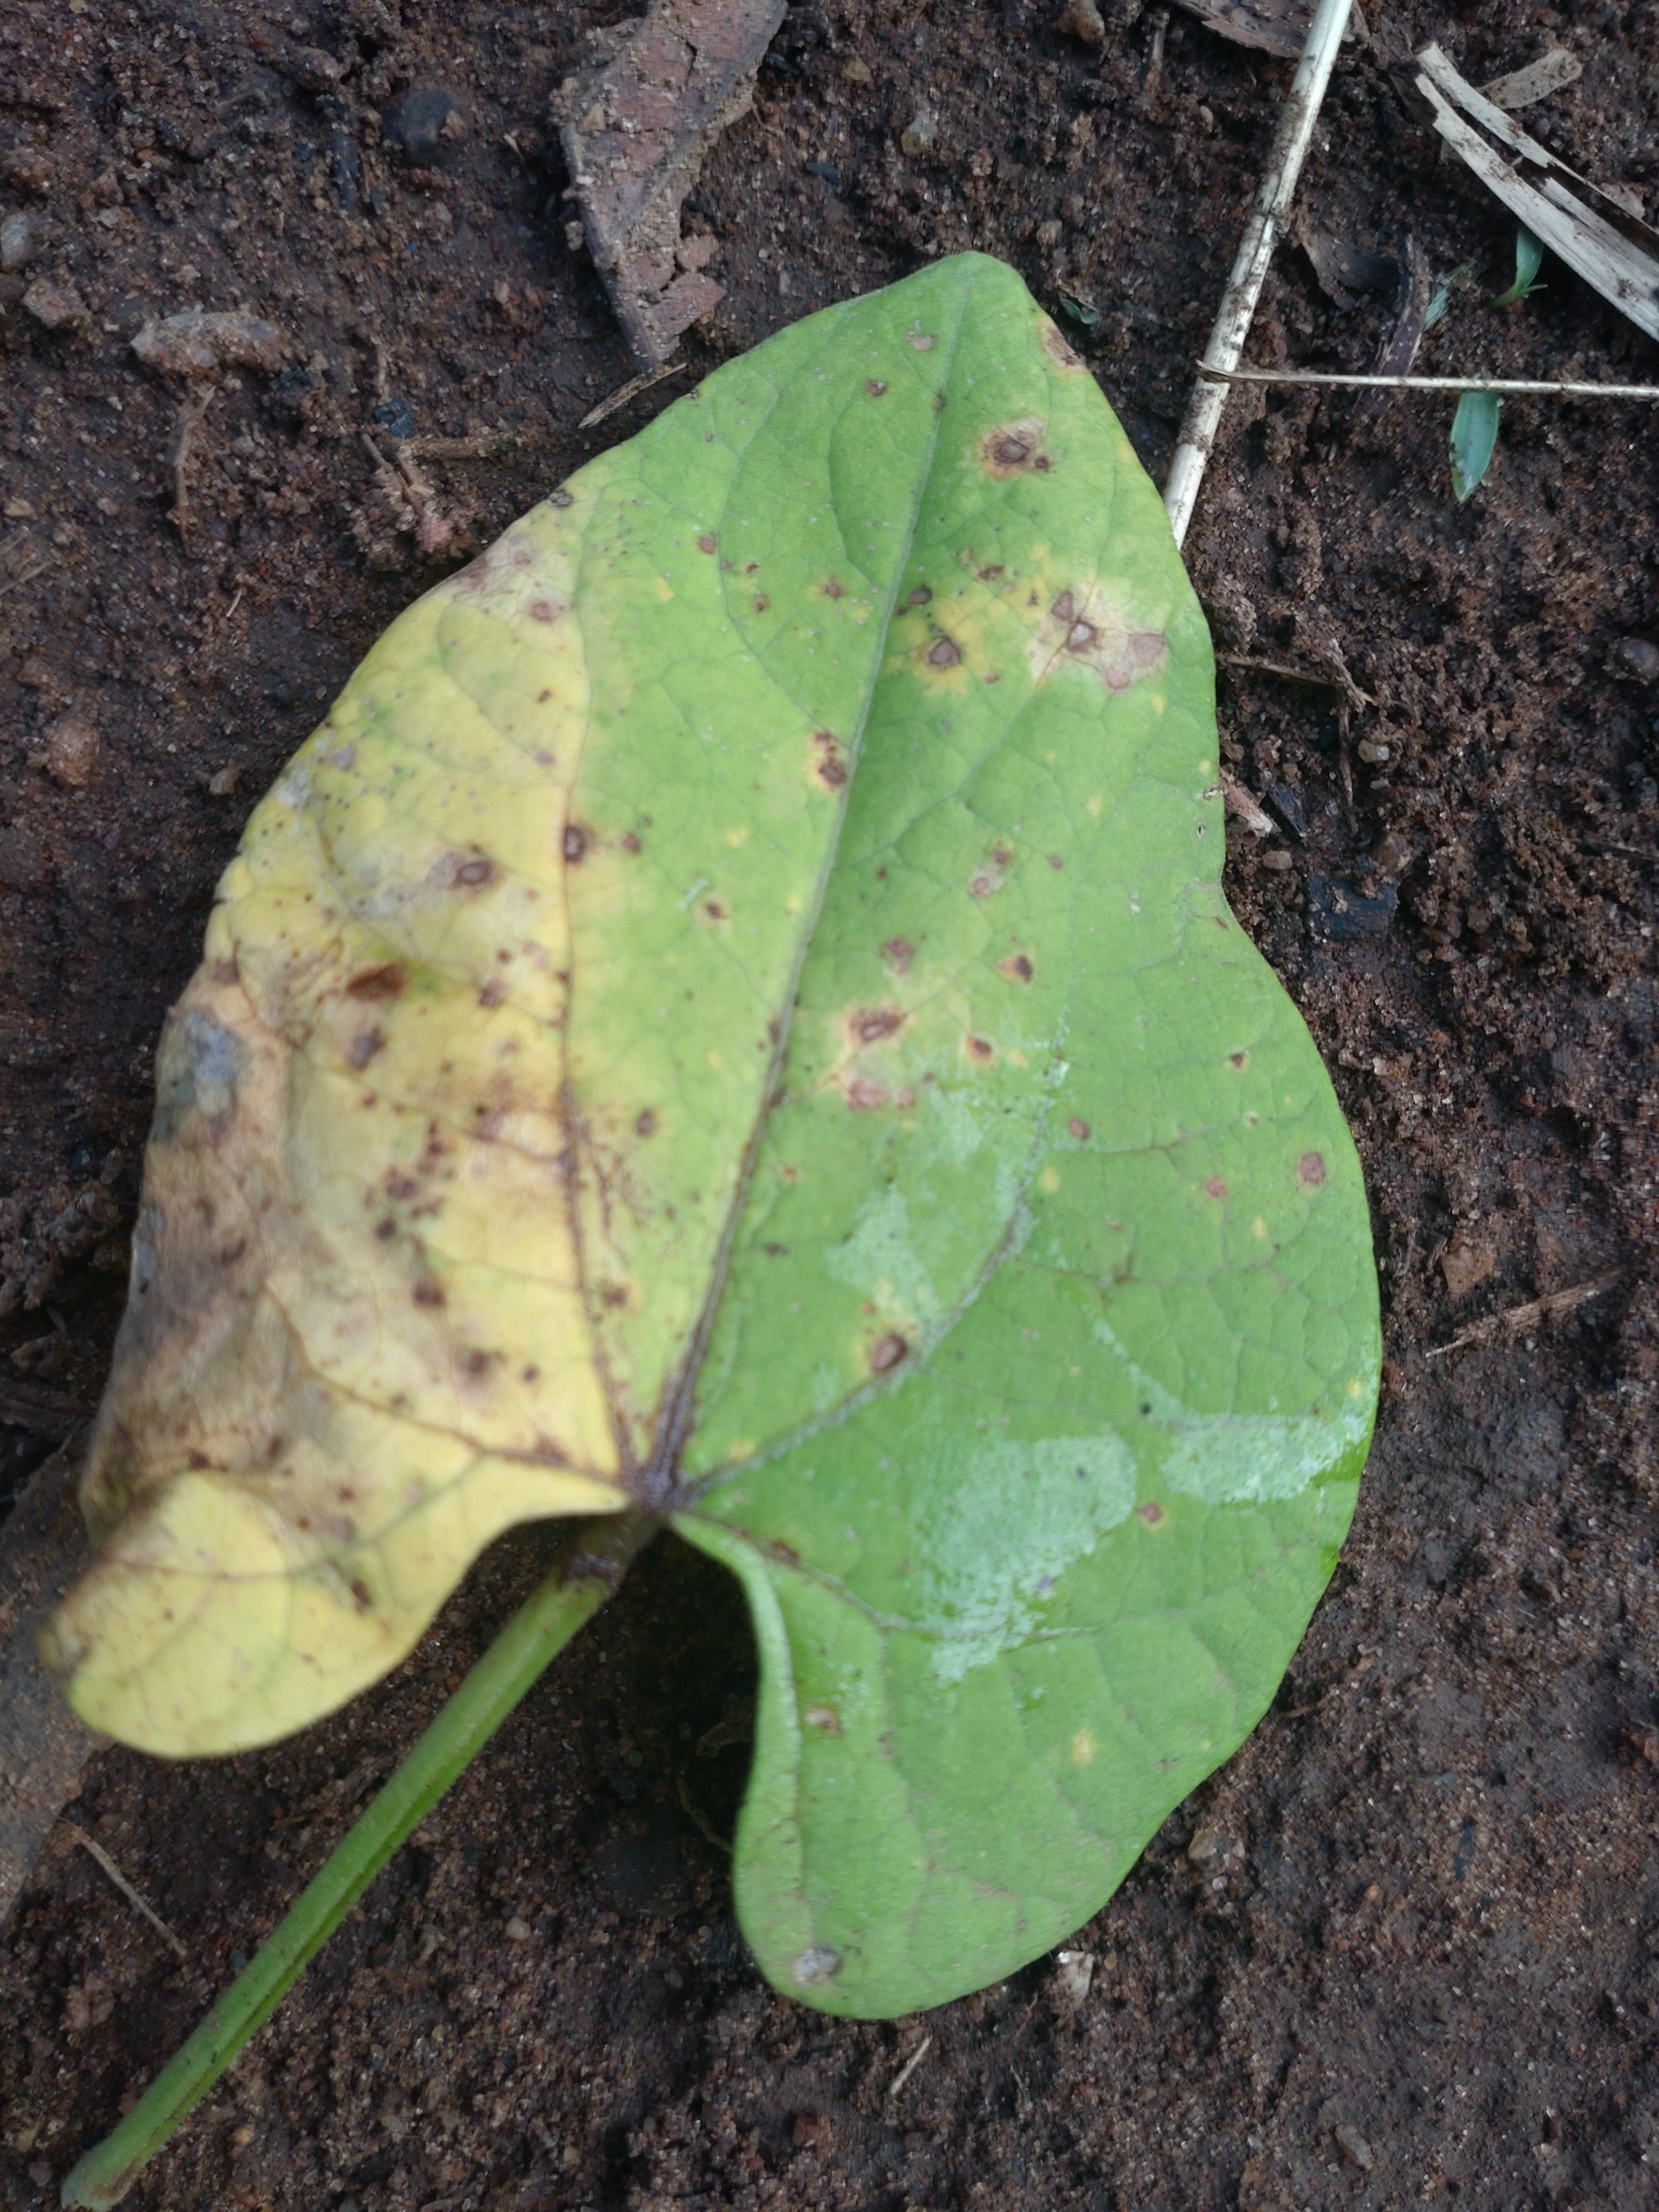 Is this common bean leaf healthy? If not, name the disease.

rust
